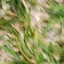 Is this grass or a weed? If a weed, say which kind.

grass
